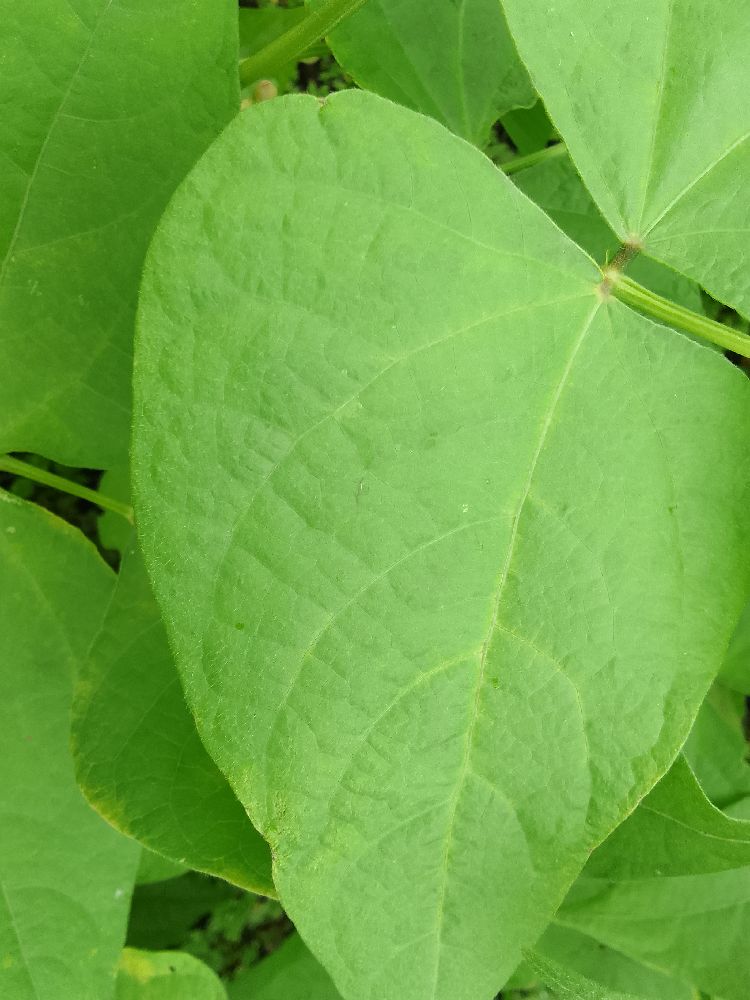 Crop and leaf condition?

maize, healthy
